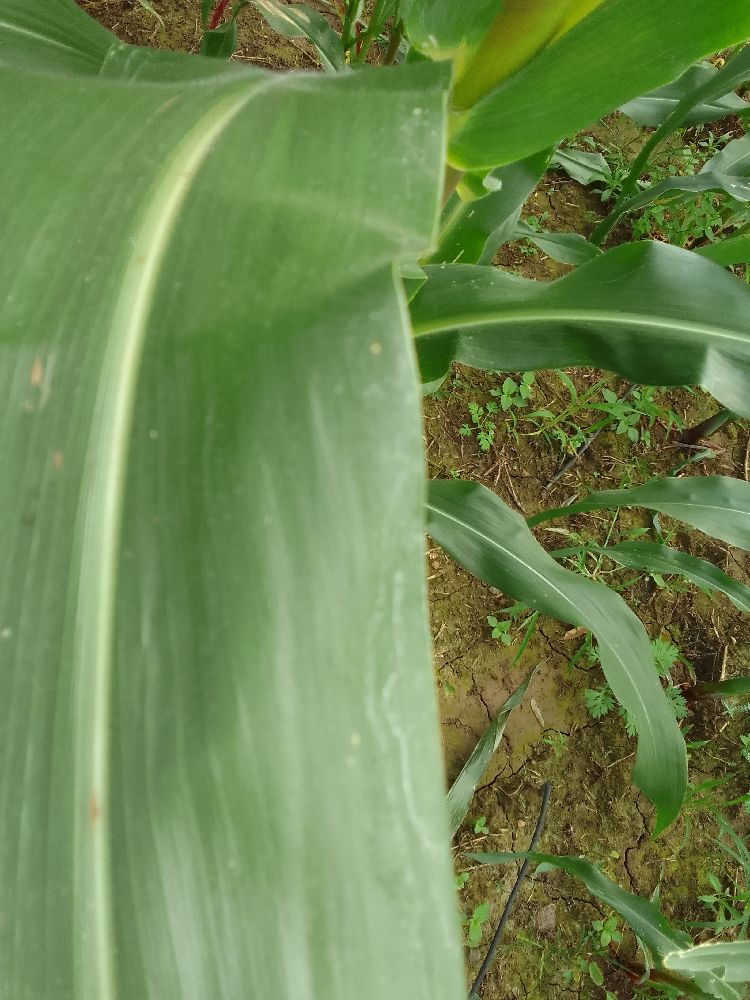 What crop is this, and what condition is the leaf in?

maize, healthy
